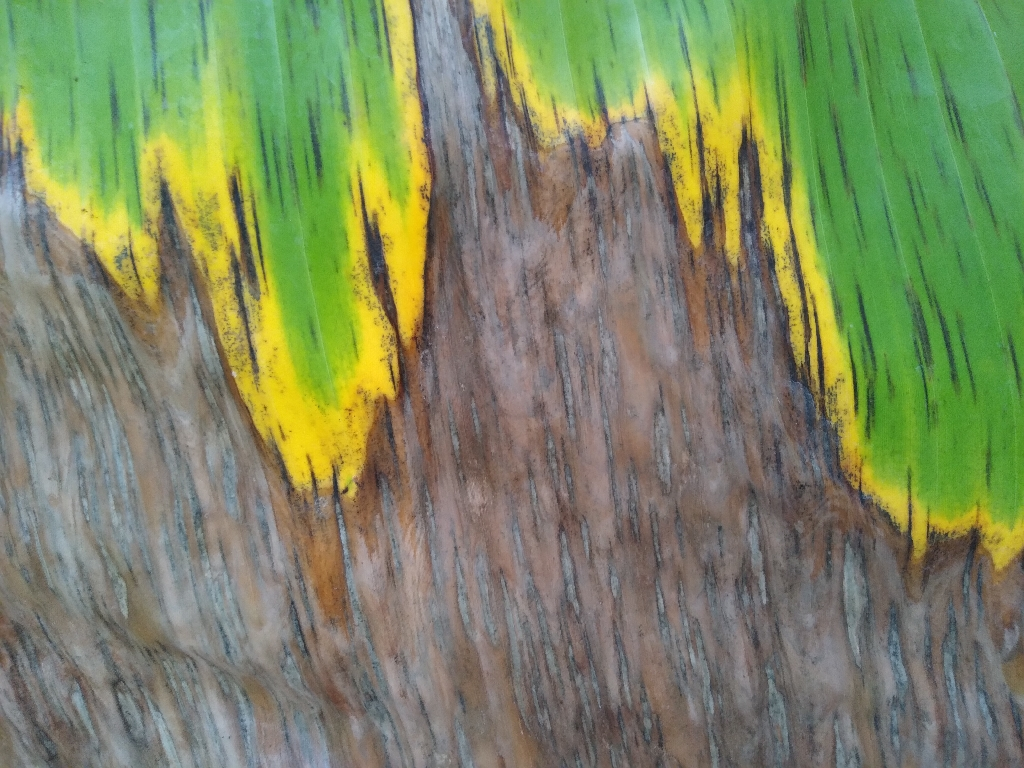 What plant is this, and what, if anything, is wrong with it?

banana, black sigatoka
